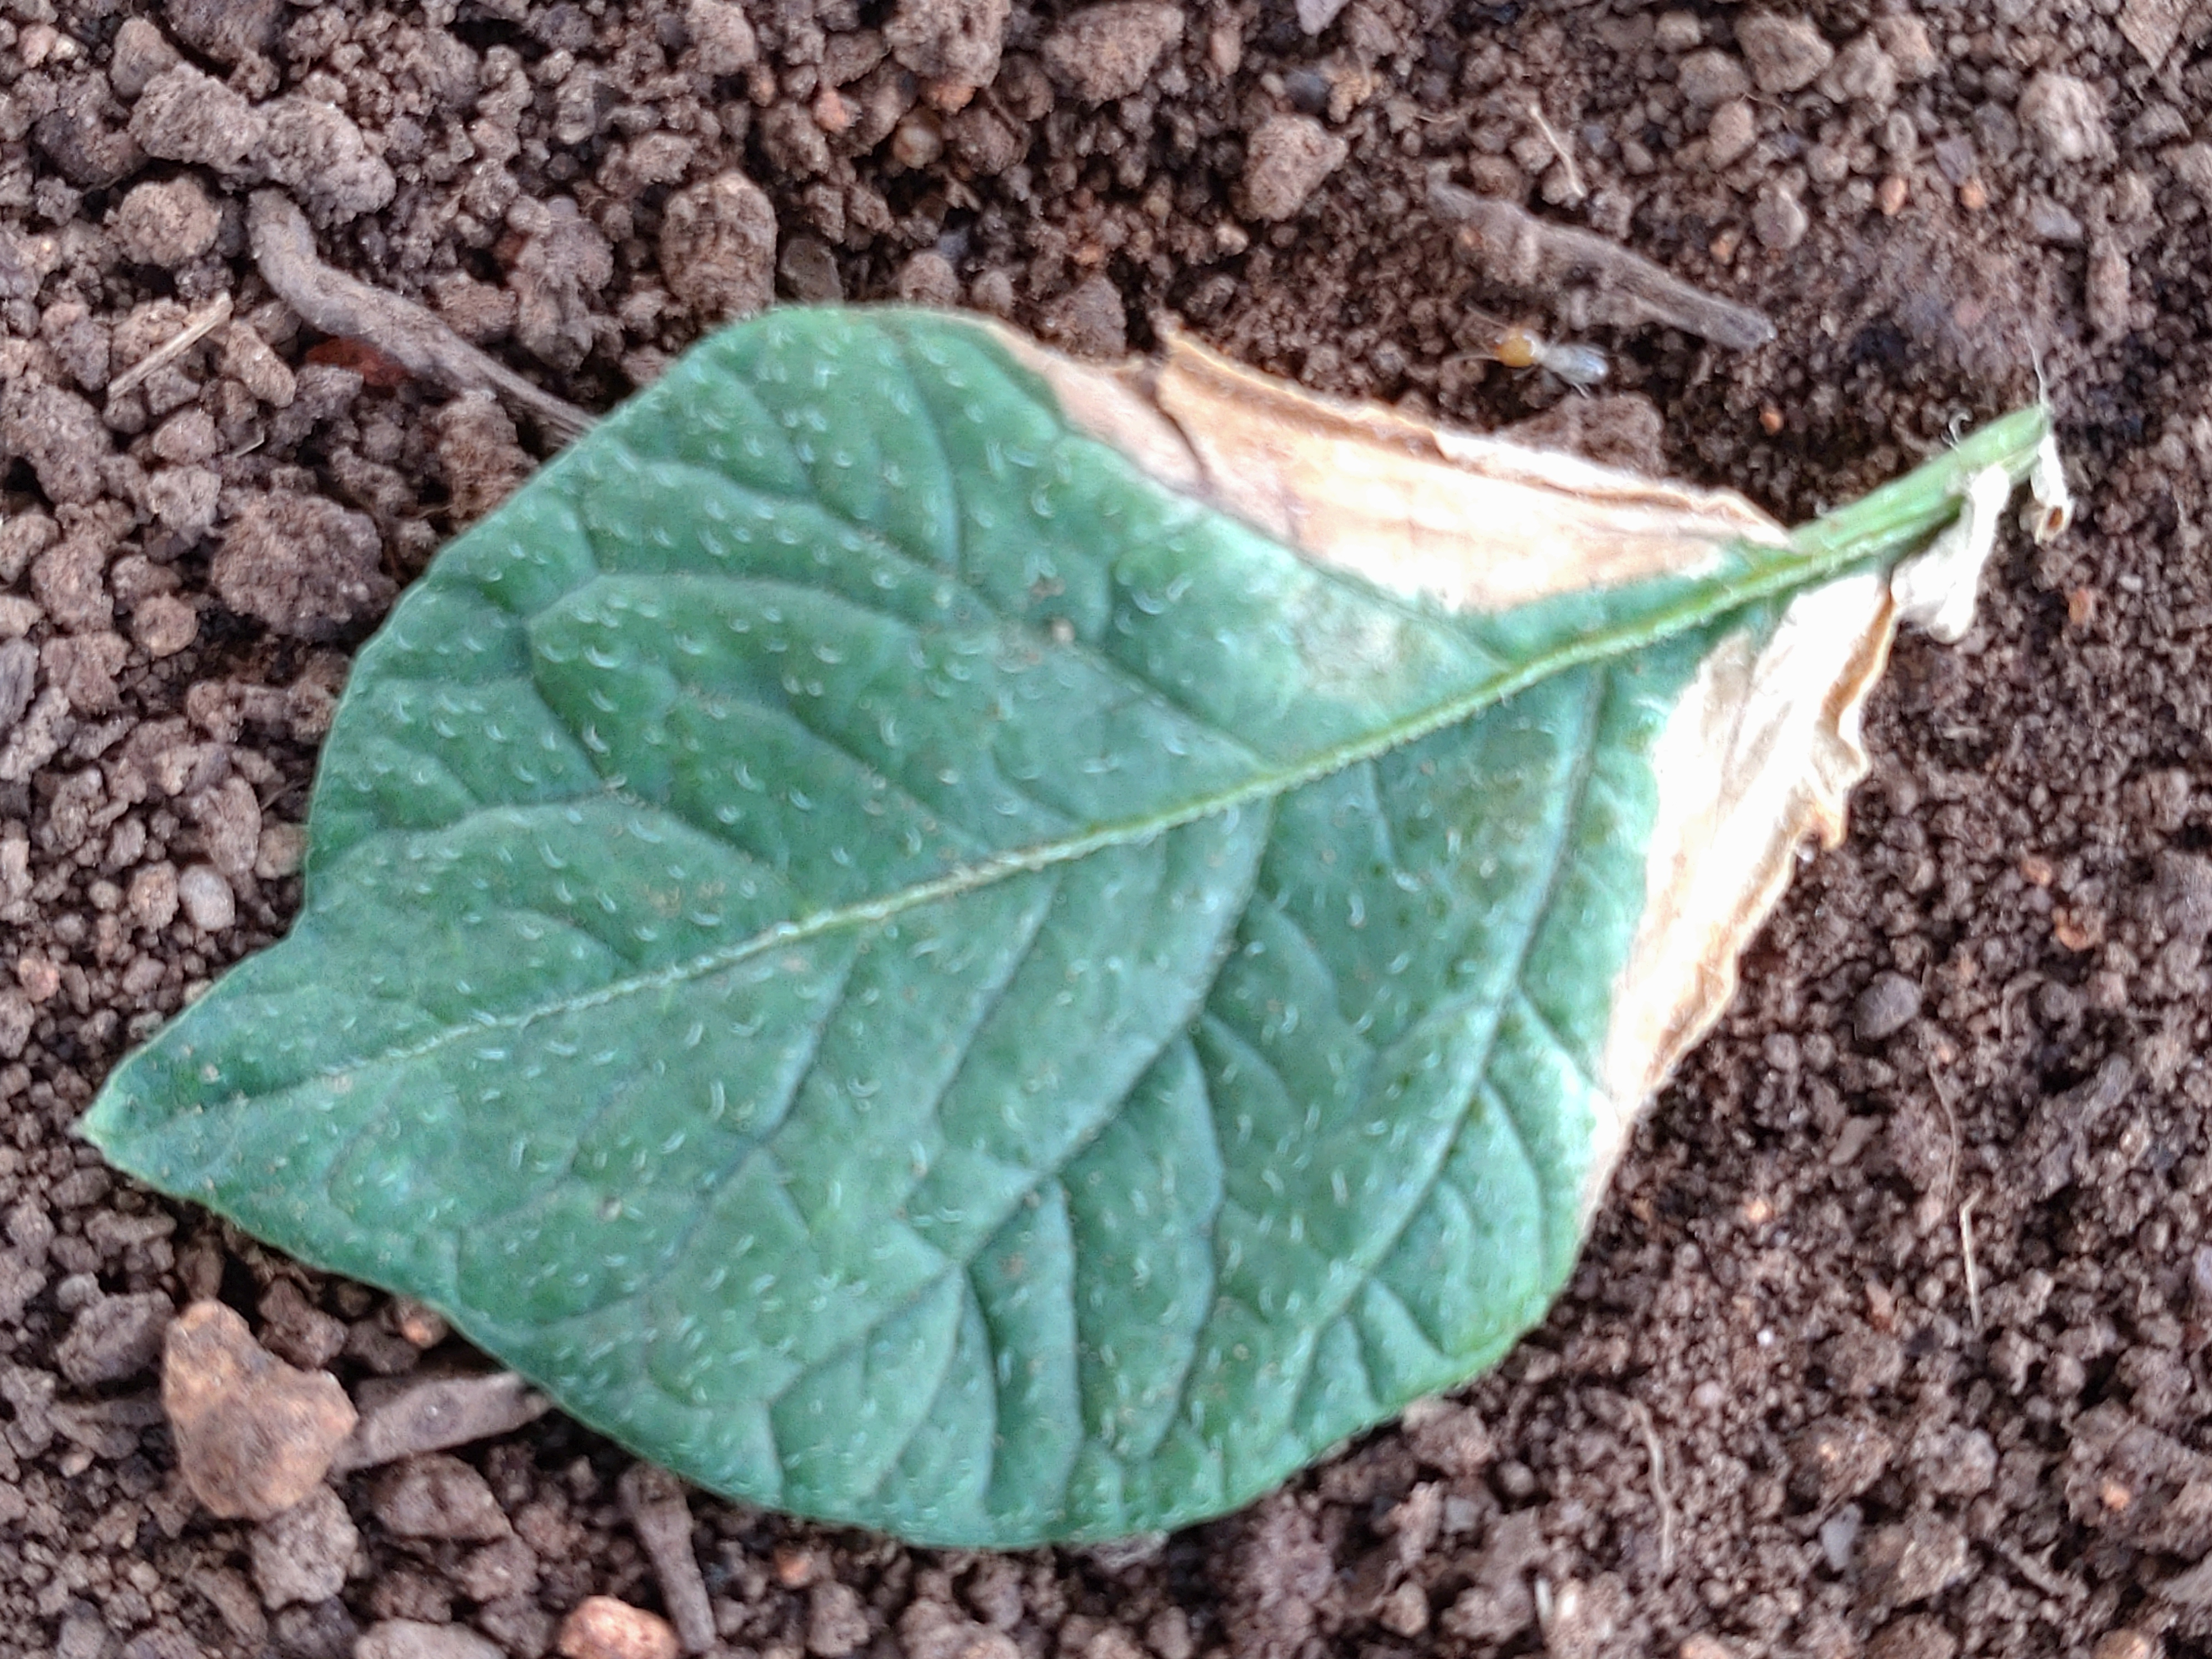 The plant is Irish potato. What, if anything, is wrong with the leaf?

early blight
